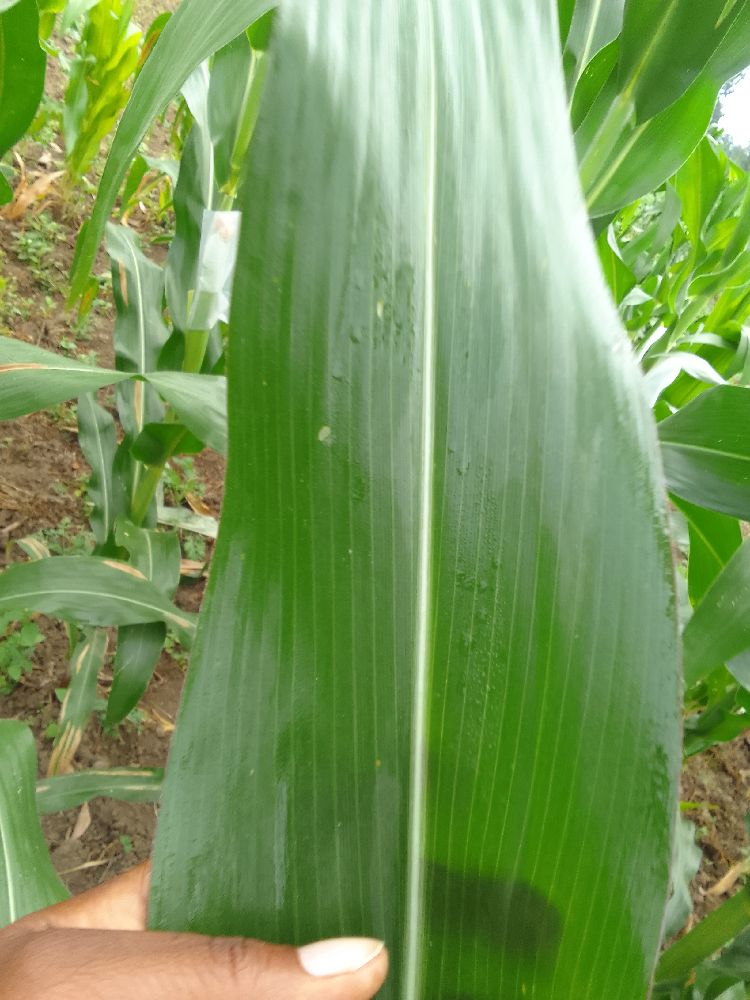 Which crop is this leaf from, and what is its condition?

maize, healthy
